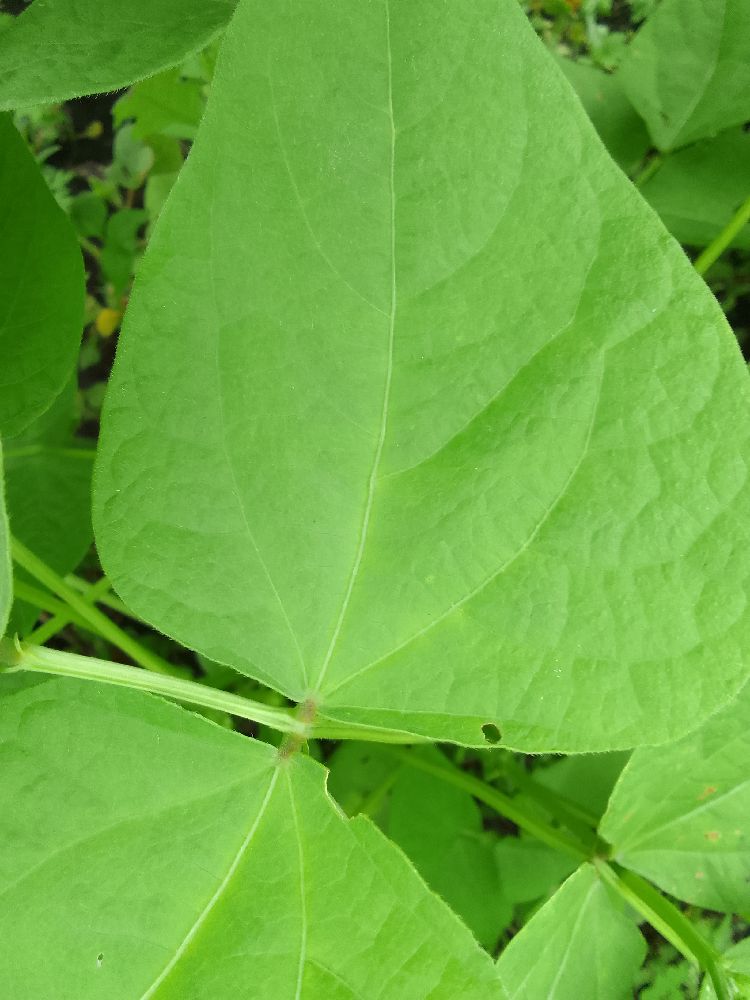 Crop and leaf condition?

common bean, healthy
